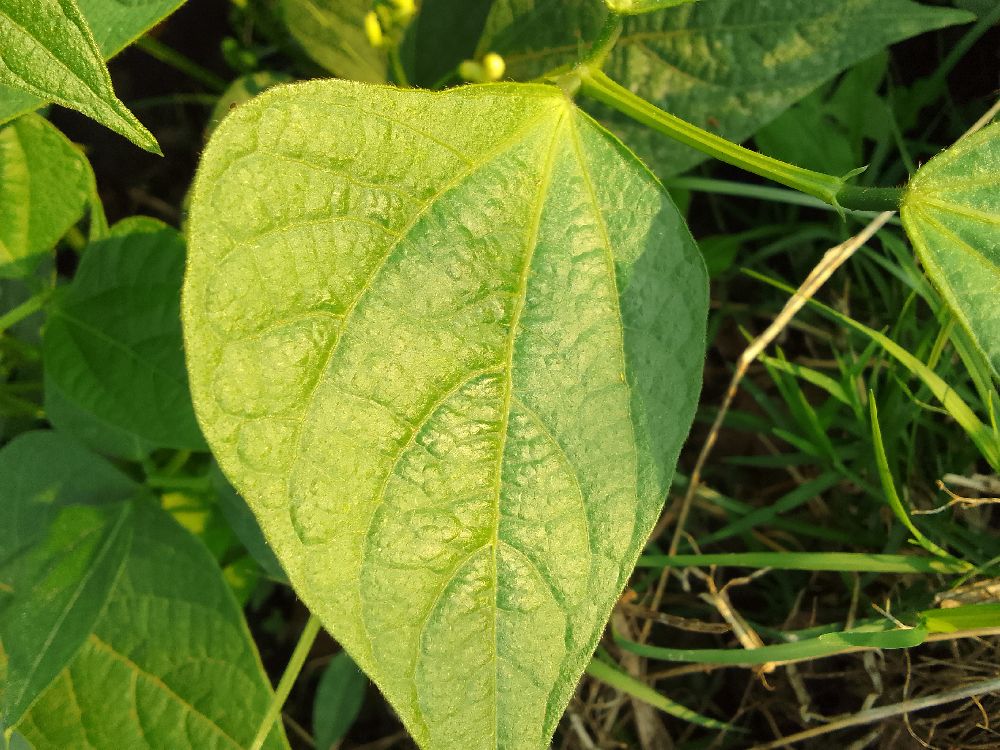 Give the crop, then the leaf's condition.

common bean, healthy
